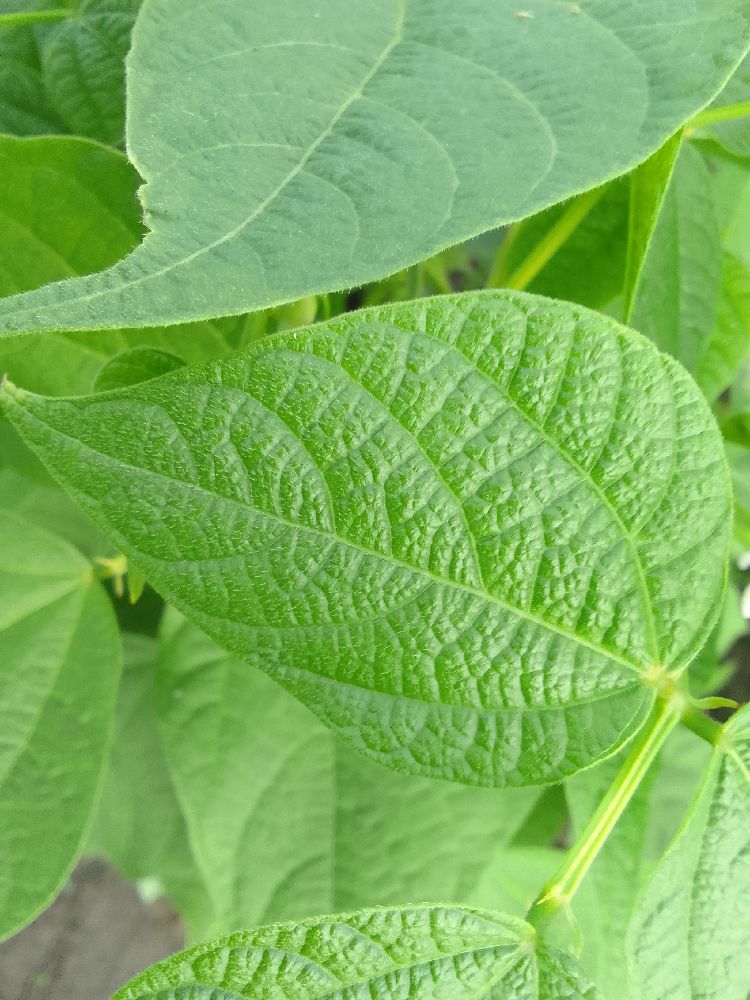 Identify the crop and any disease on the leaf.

common bean, healthy
